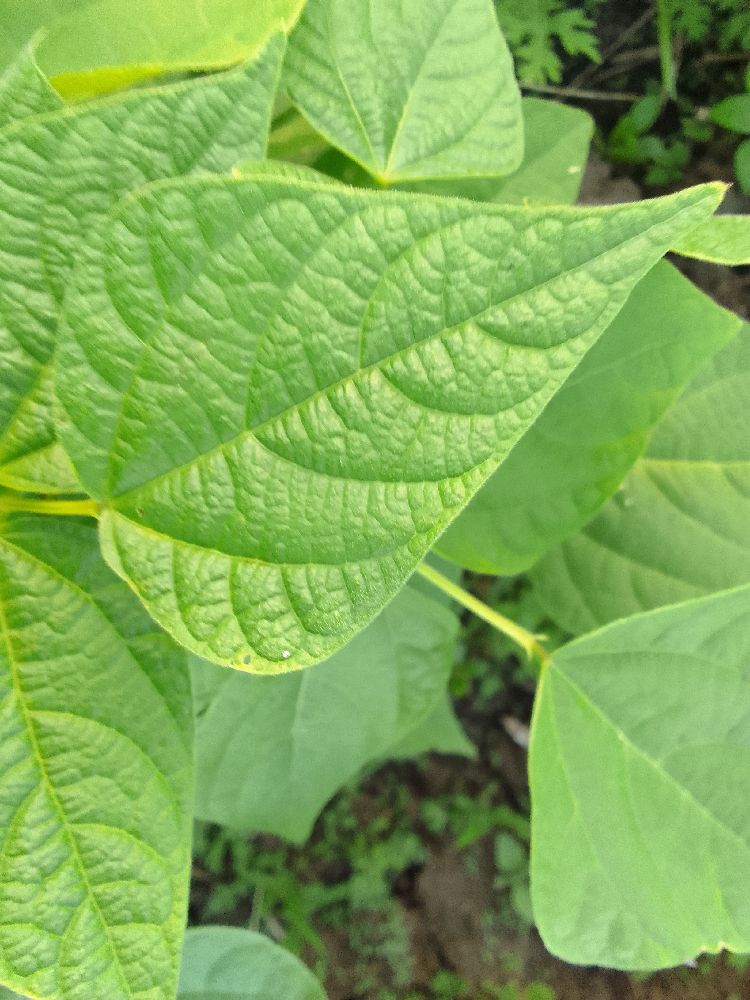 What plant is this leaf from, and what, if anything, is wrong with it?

common bean, healthy
